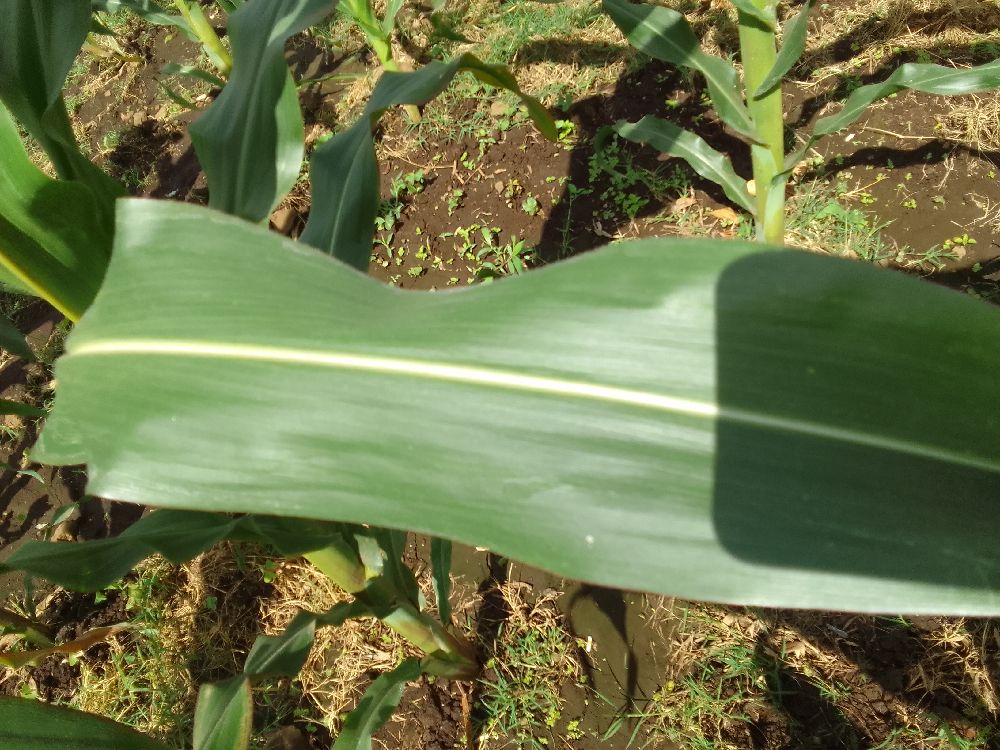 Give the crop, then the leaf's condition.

maize, healthy
